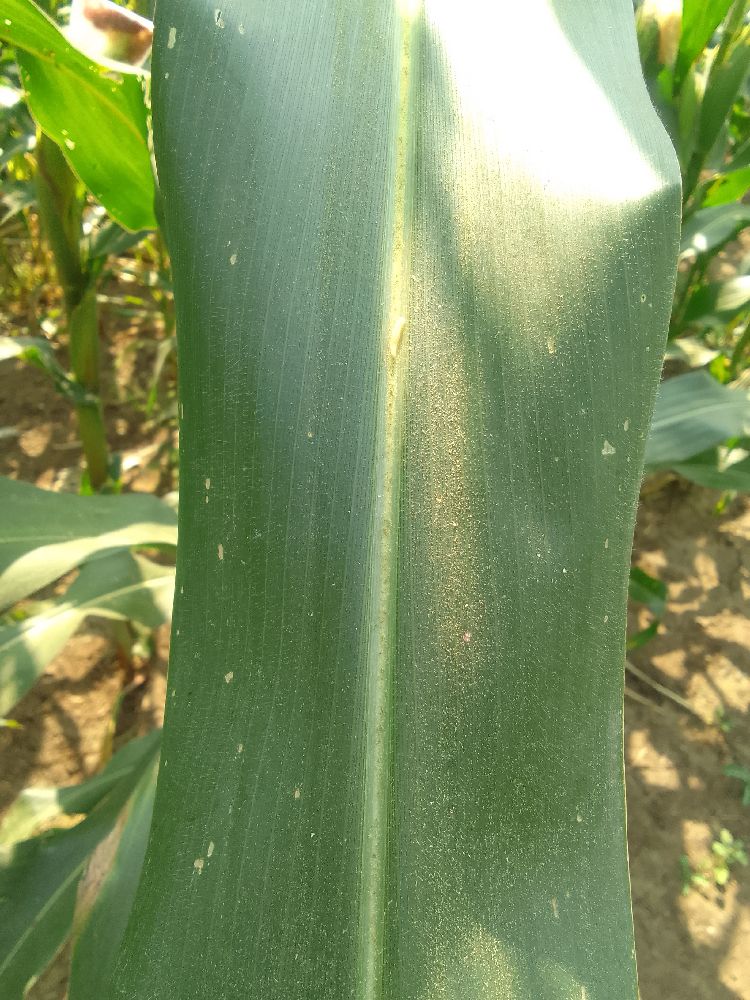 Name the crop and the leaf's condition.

maize, healthy
